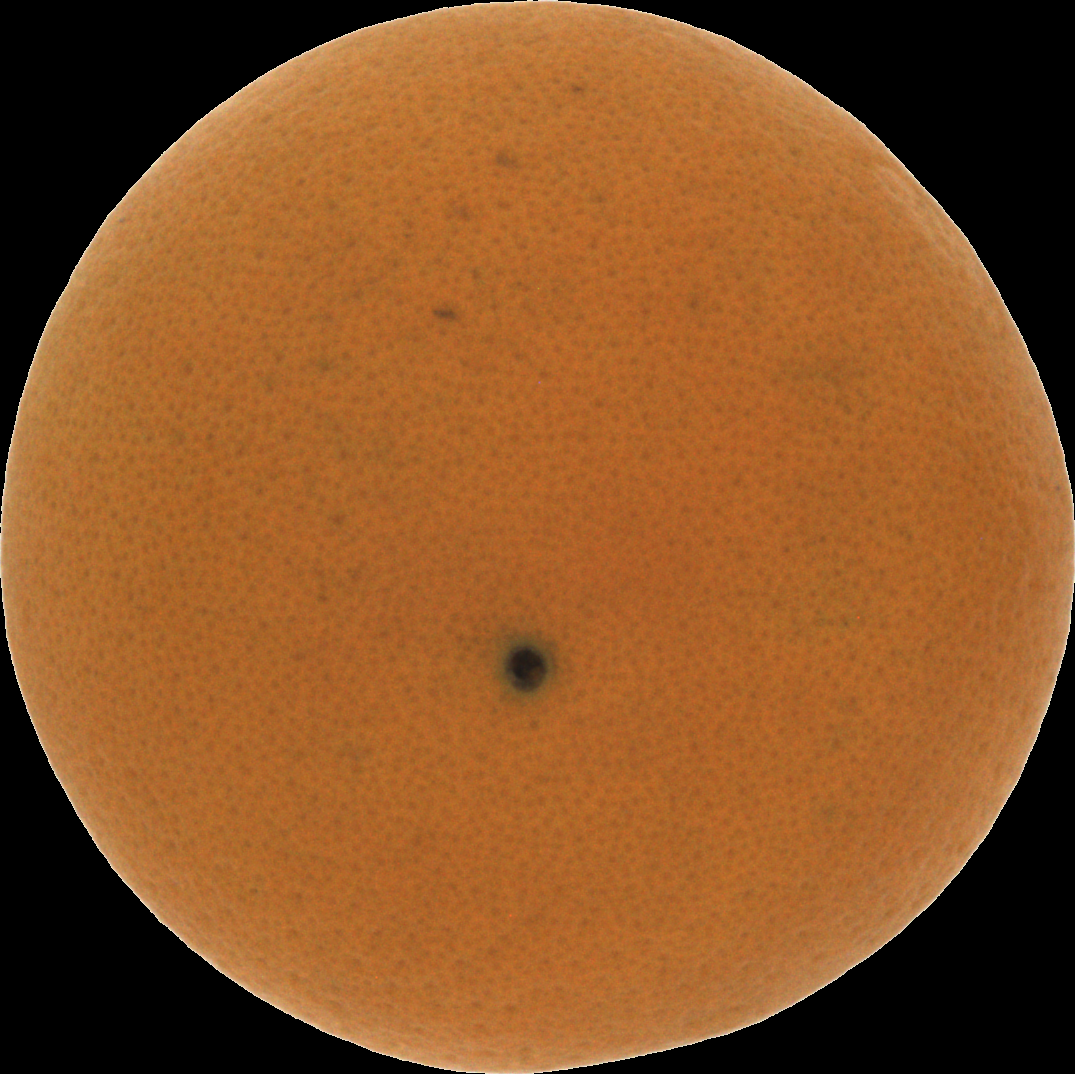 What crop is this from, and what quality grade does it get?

orange, good
